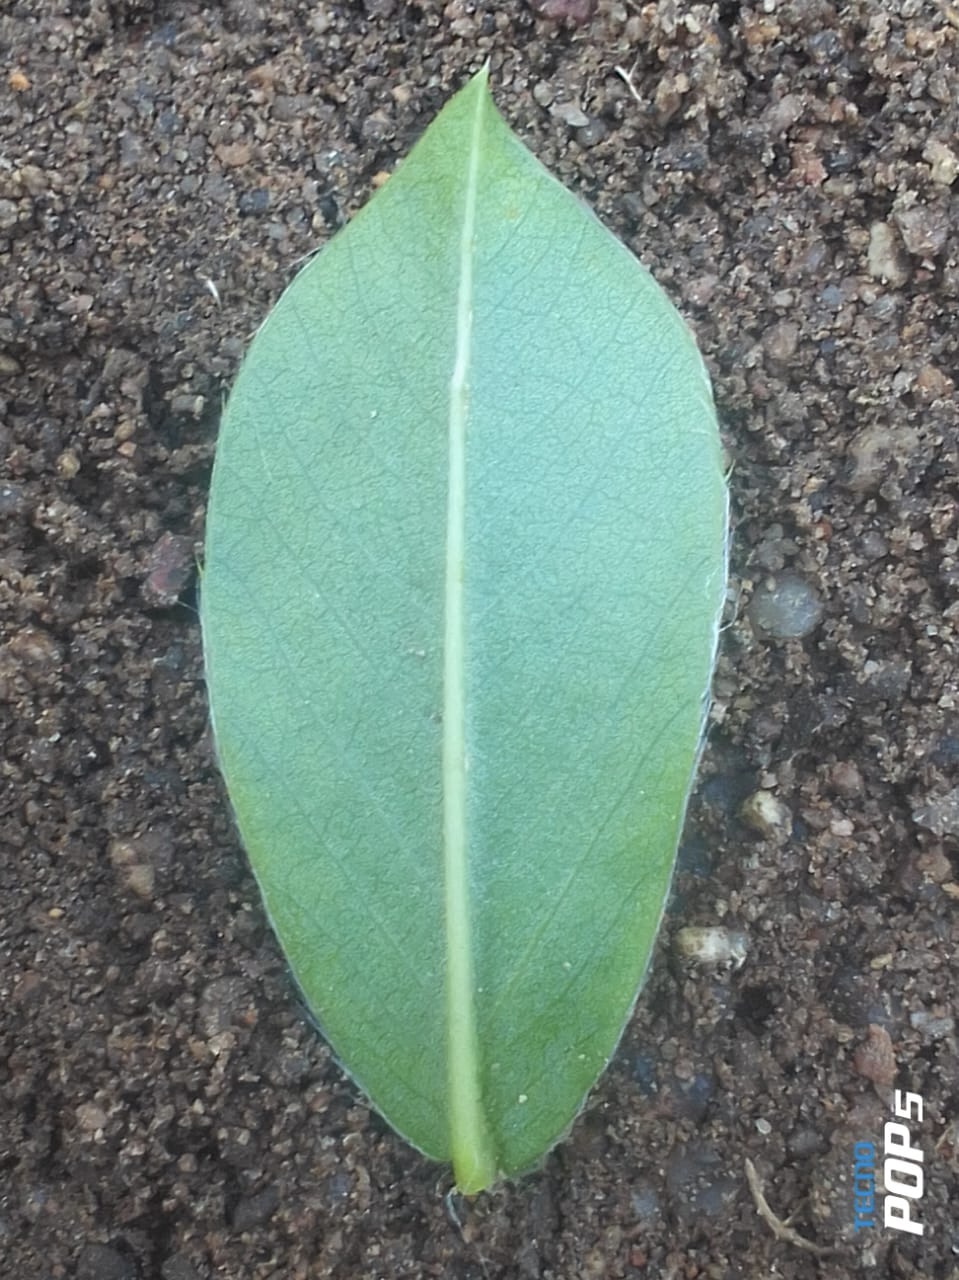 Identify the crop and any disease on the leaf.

peanut, healthy leaves
